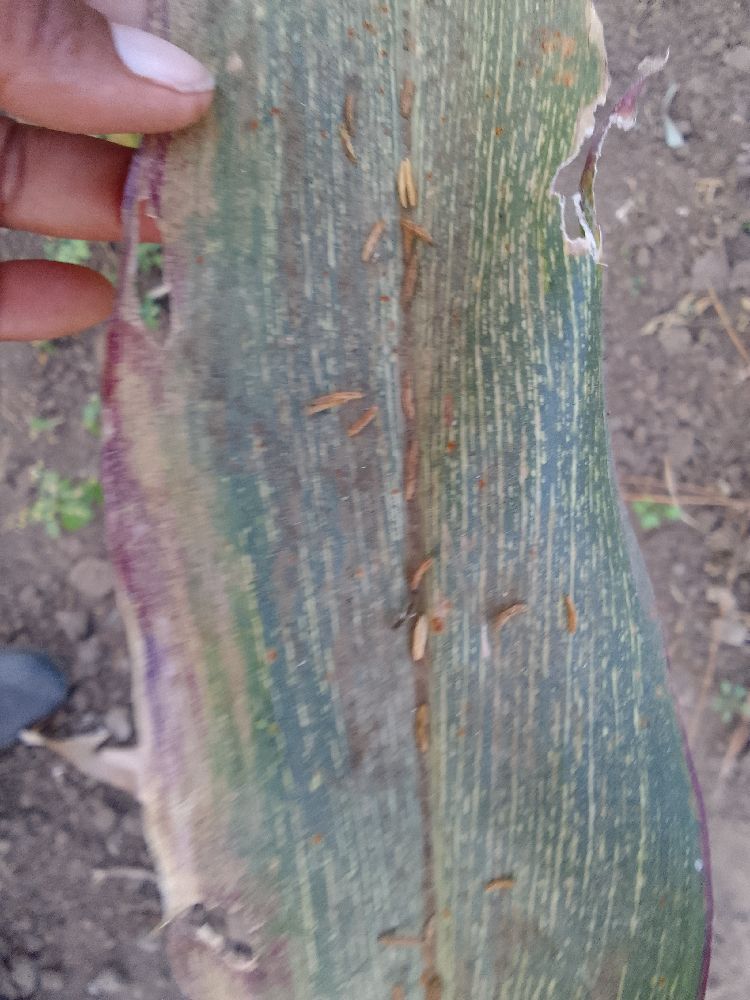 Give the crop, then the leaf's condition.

maize, maize streak virus
